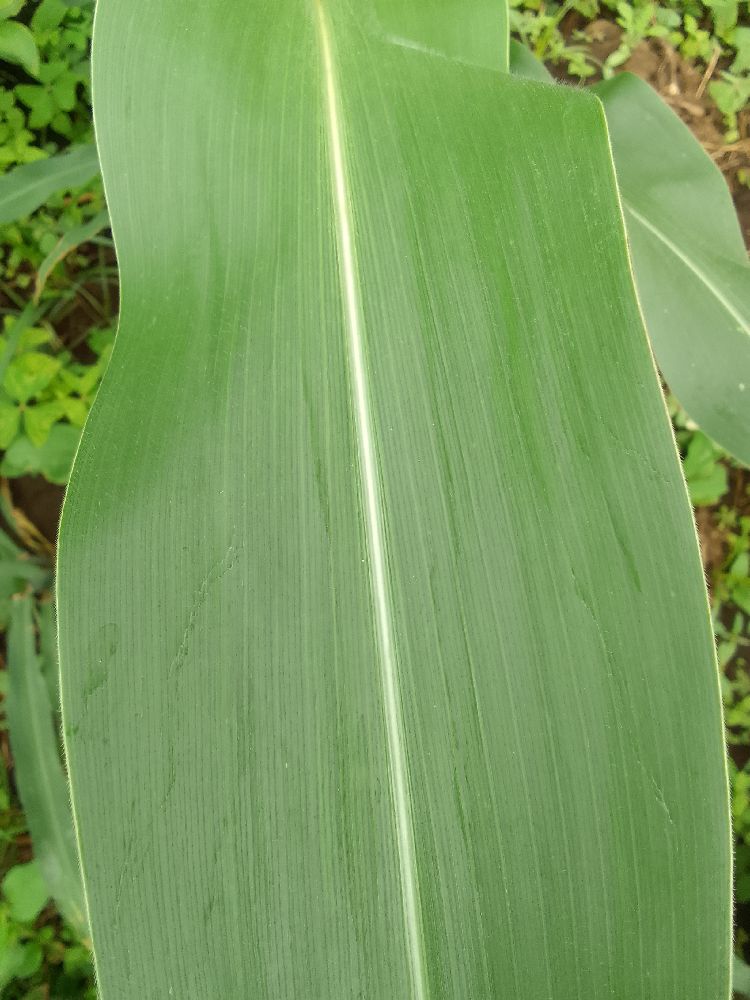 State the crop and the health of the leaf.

maize, healthy
